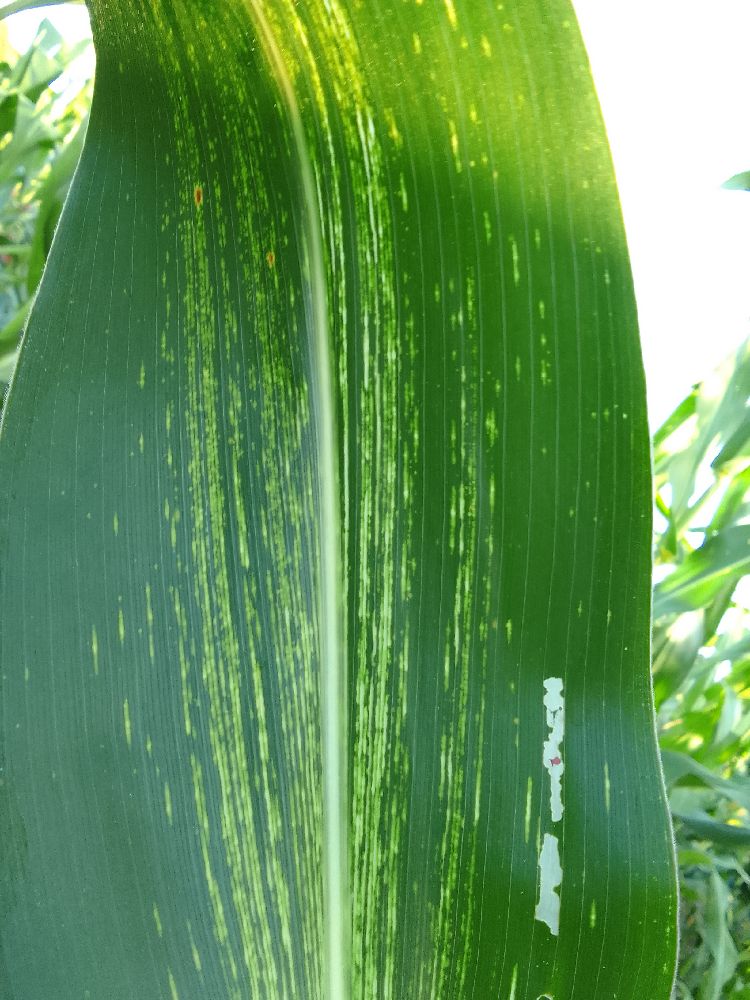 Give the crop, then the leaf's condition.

maize, maize streak virus
